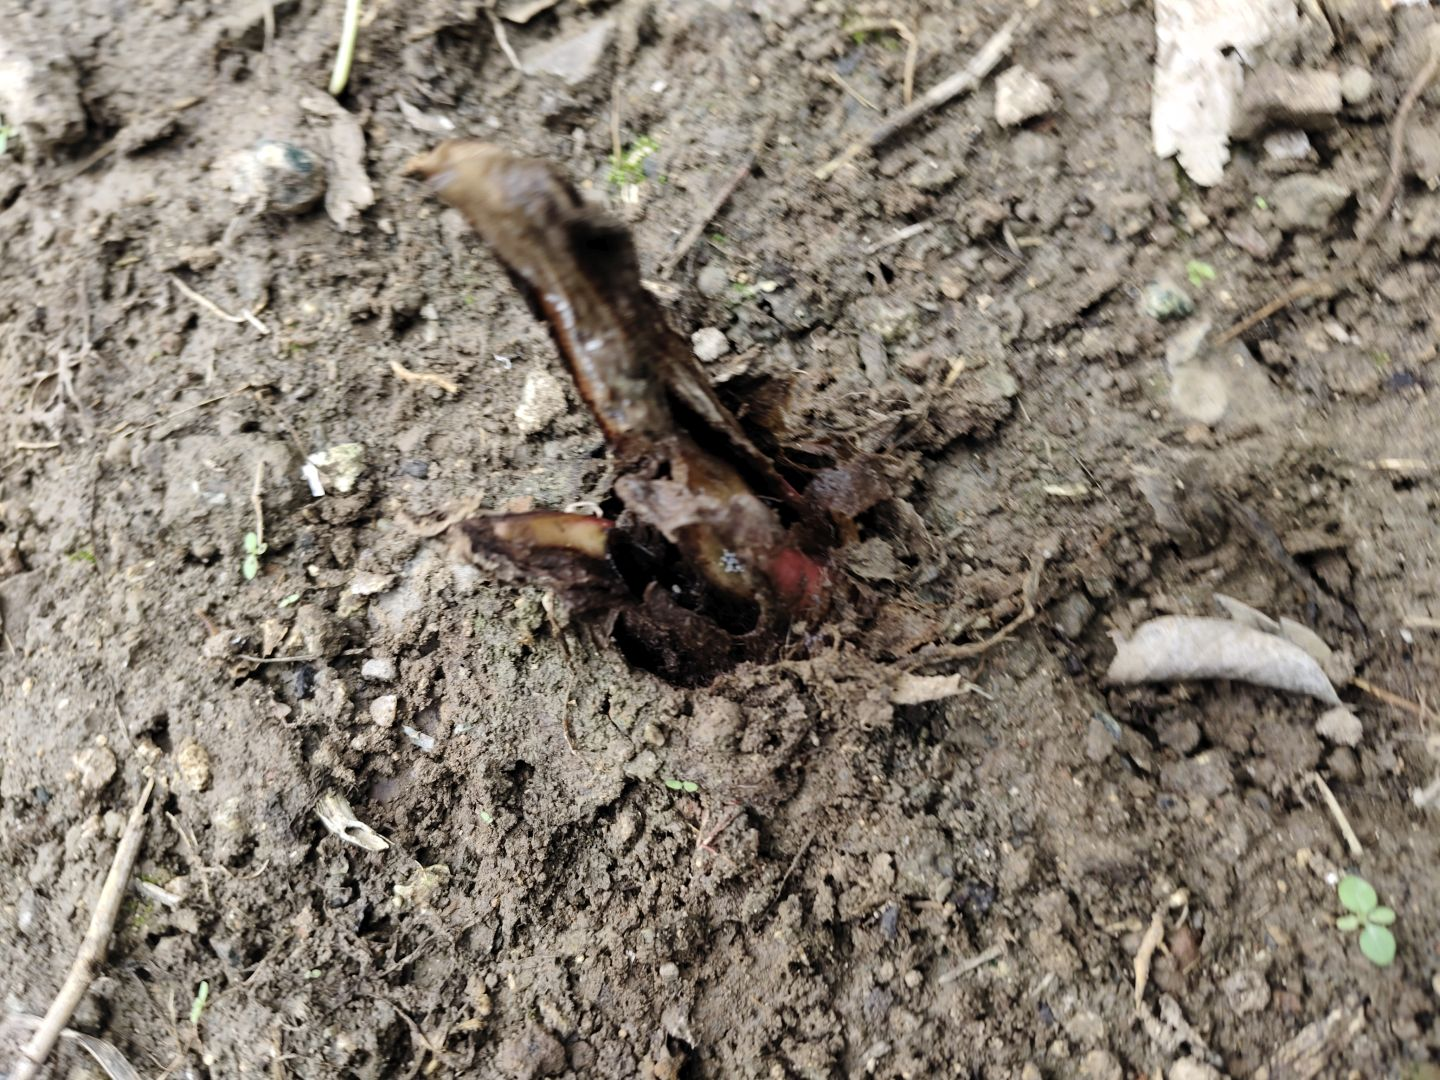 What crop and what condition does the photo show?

taro, root rot
